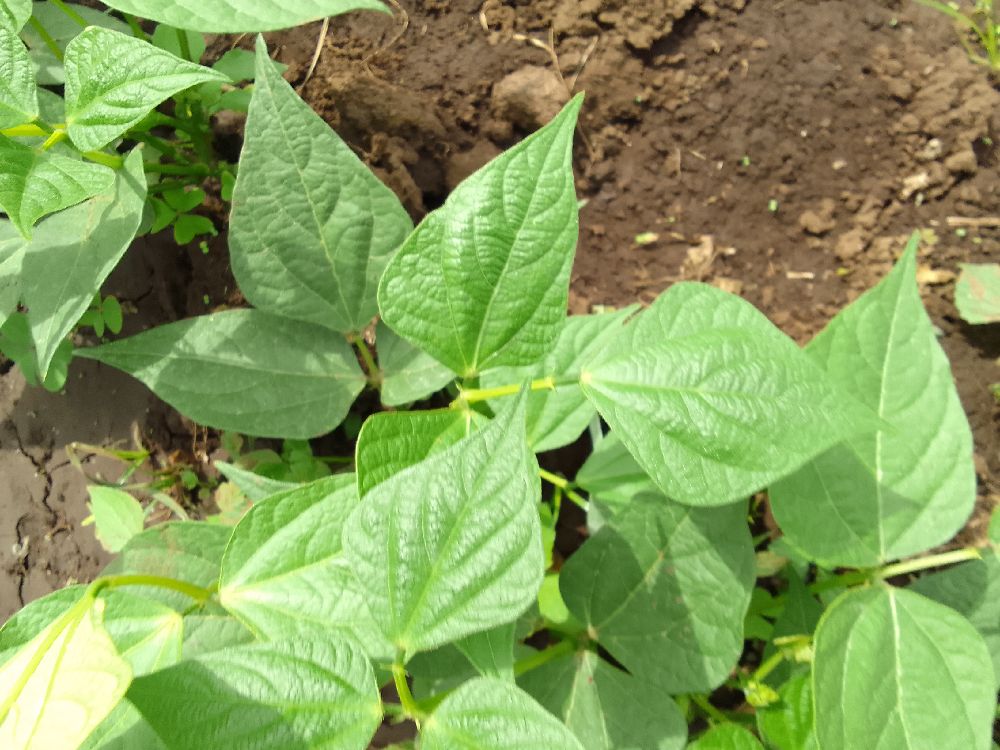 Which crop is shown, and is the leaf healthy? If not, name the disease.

common bean, healthy
